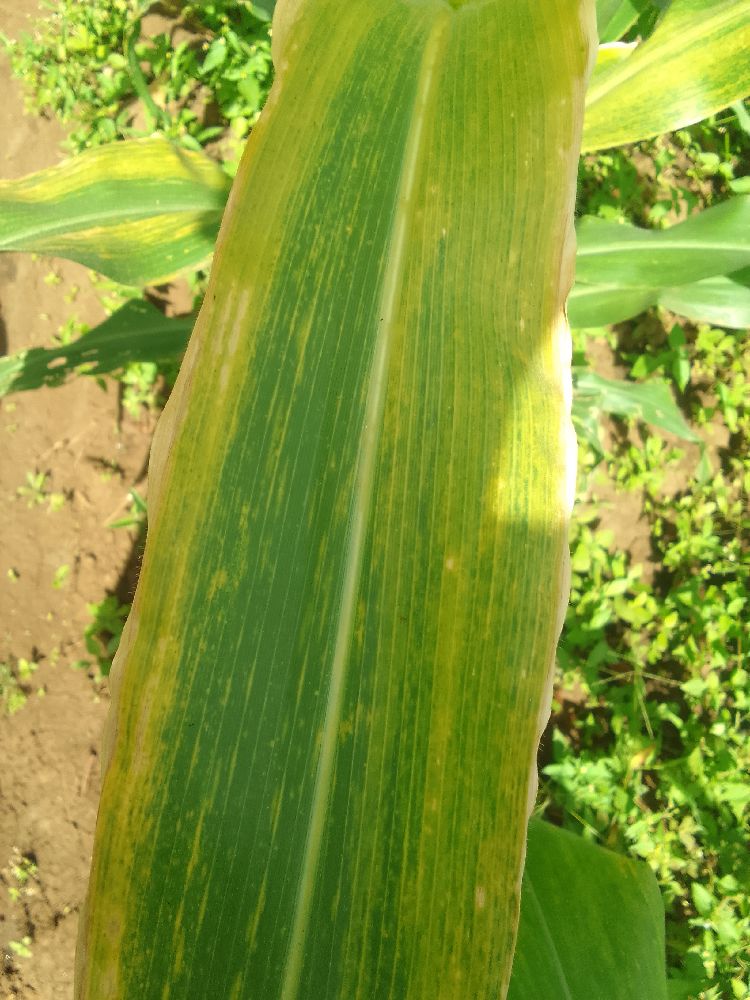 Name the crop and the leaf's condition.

maize, maize lethal necrosis
